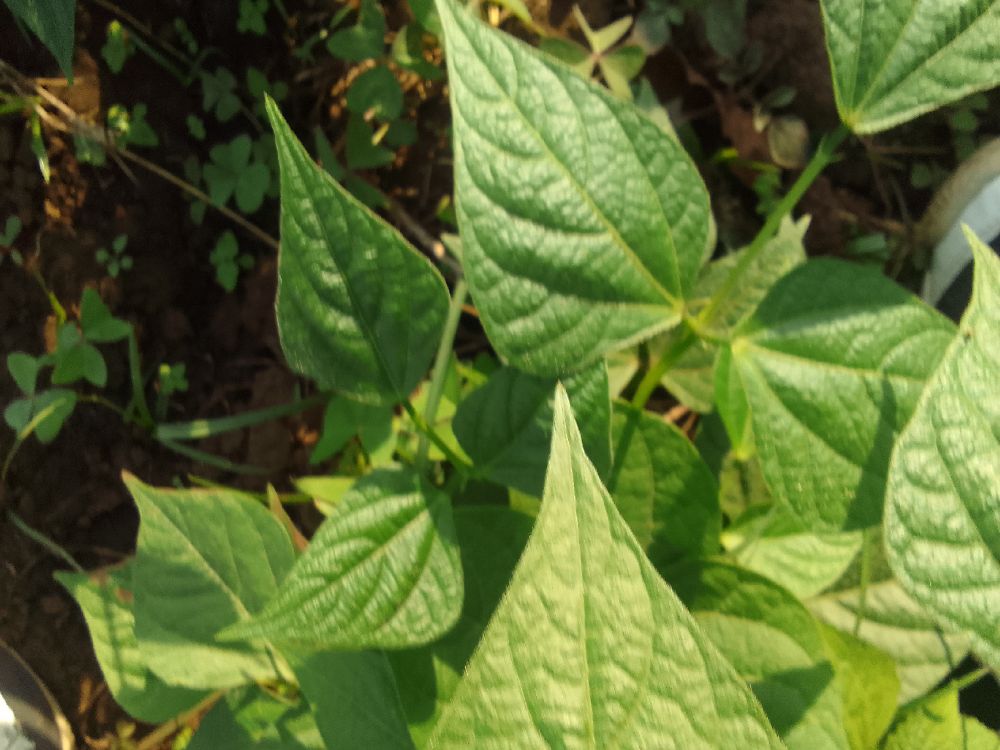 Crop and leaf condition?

common bean, healthy
